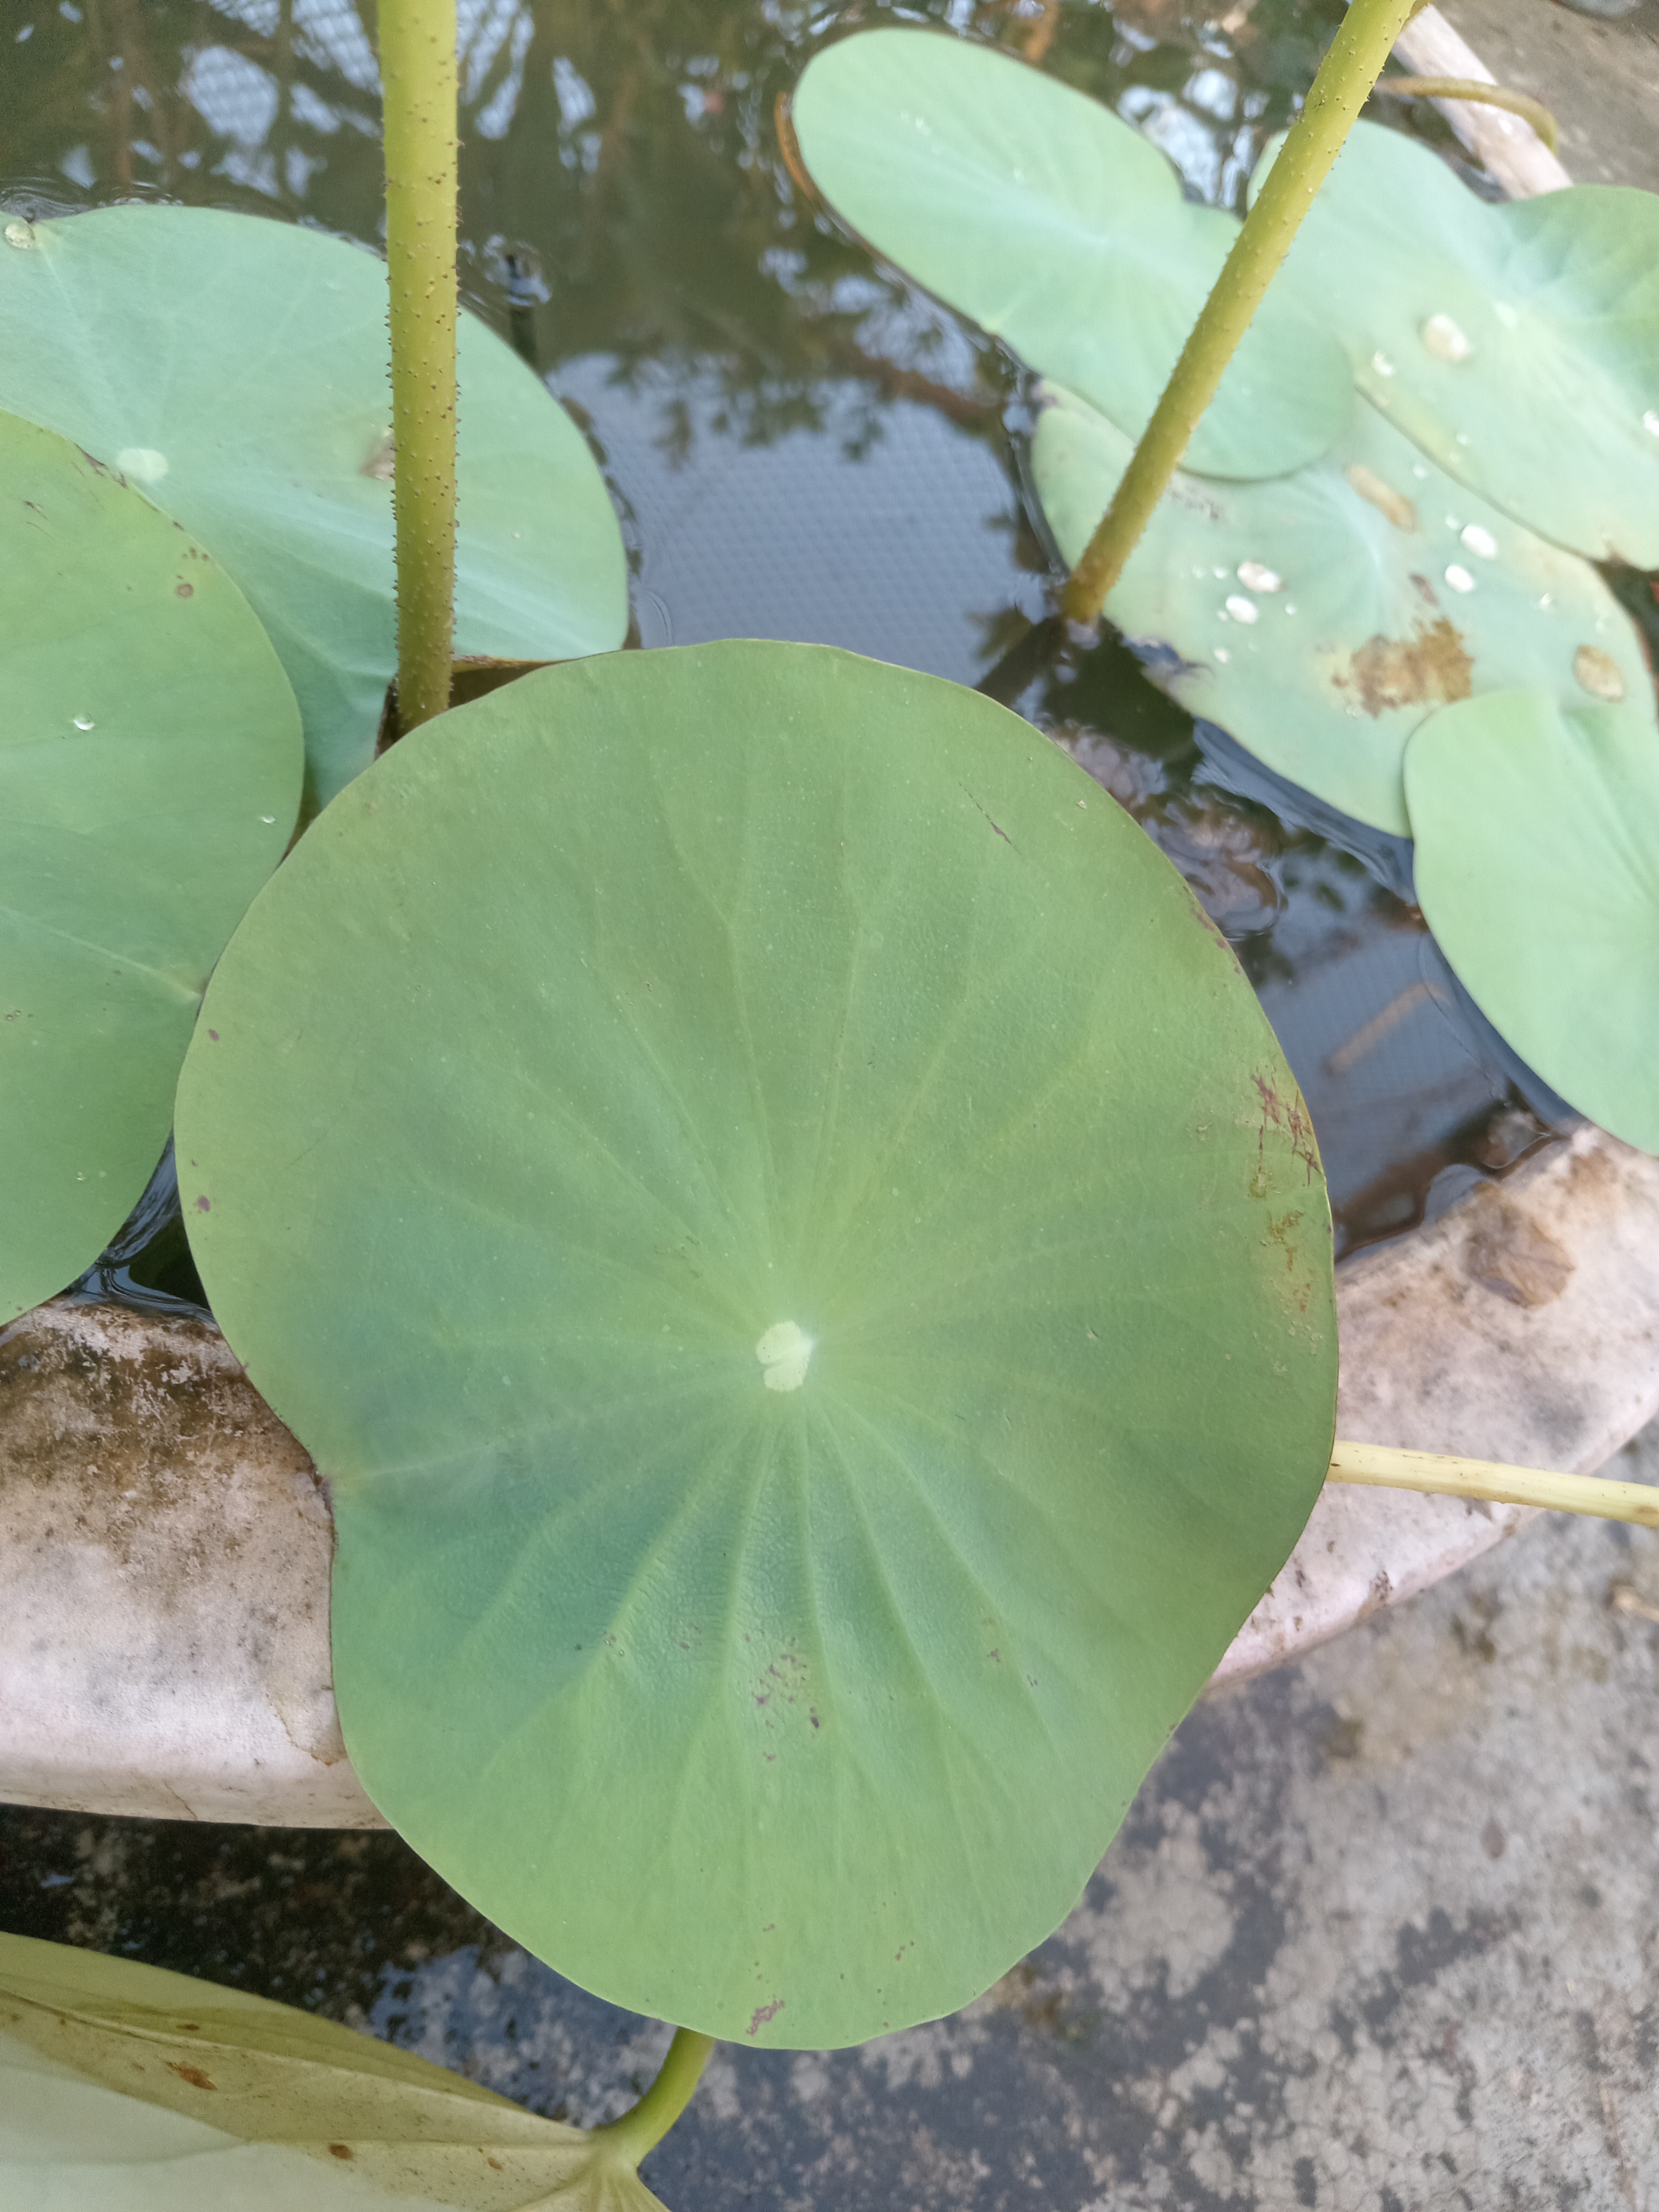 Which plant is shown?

lotus
